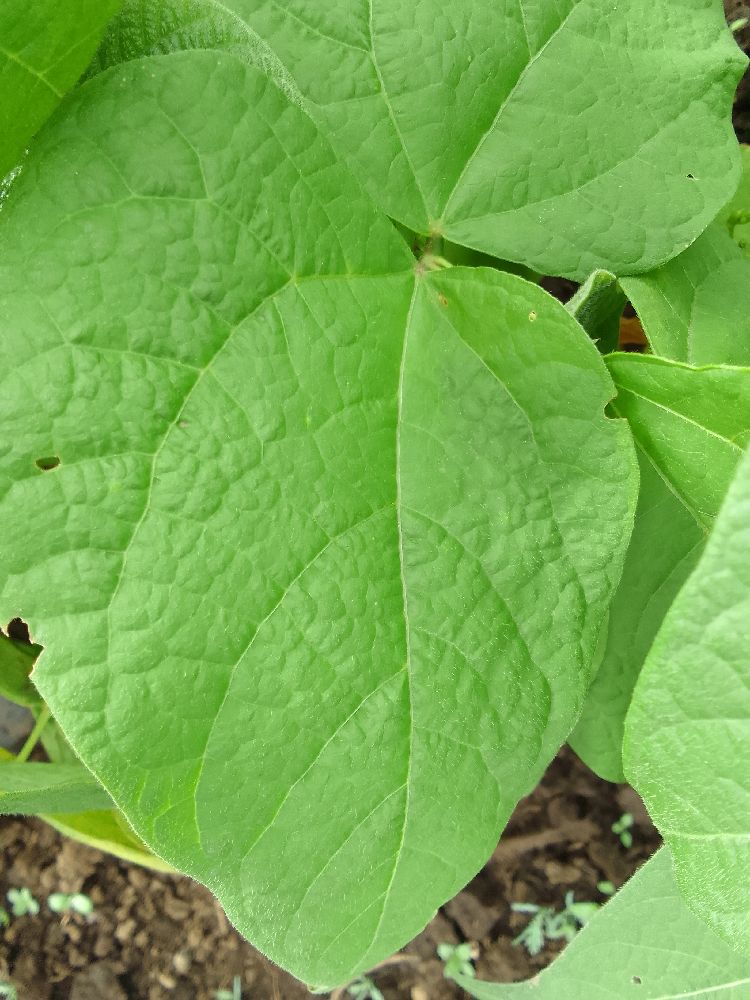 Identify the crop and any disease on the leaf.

common bean, healthy
